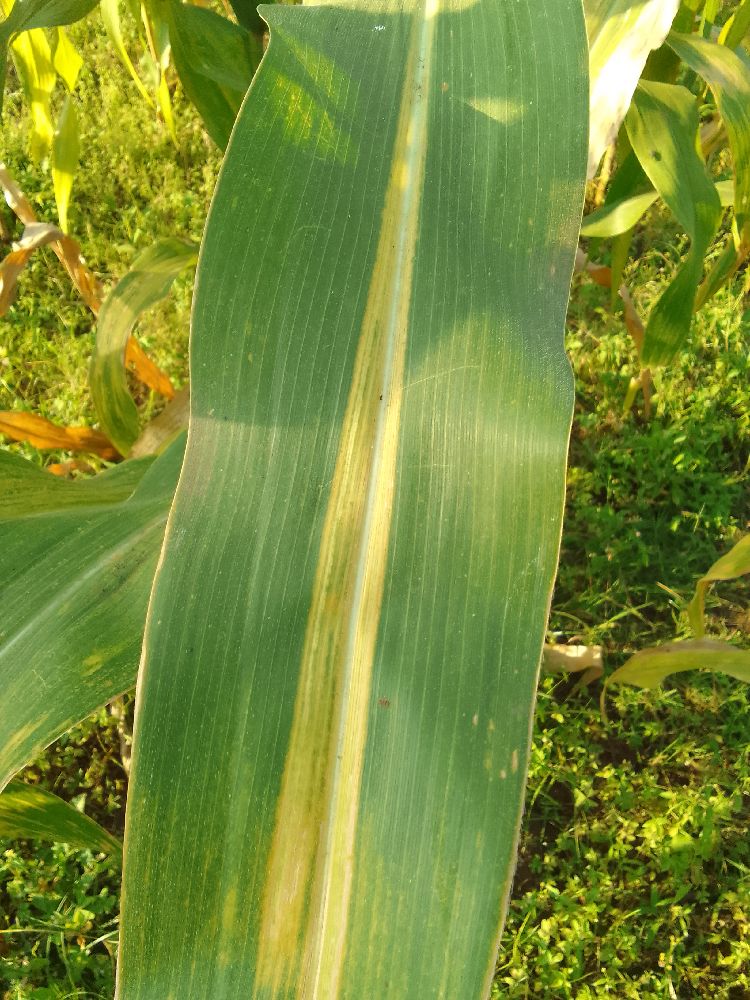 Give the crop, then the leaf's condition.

maize, maize lethal necrosis
